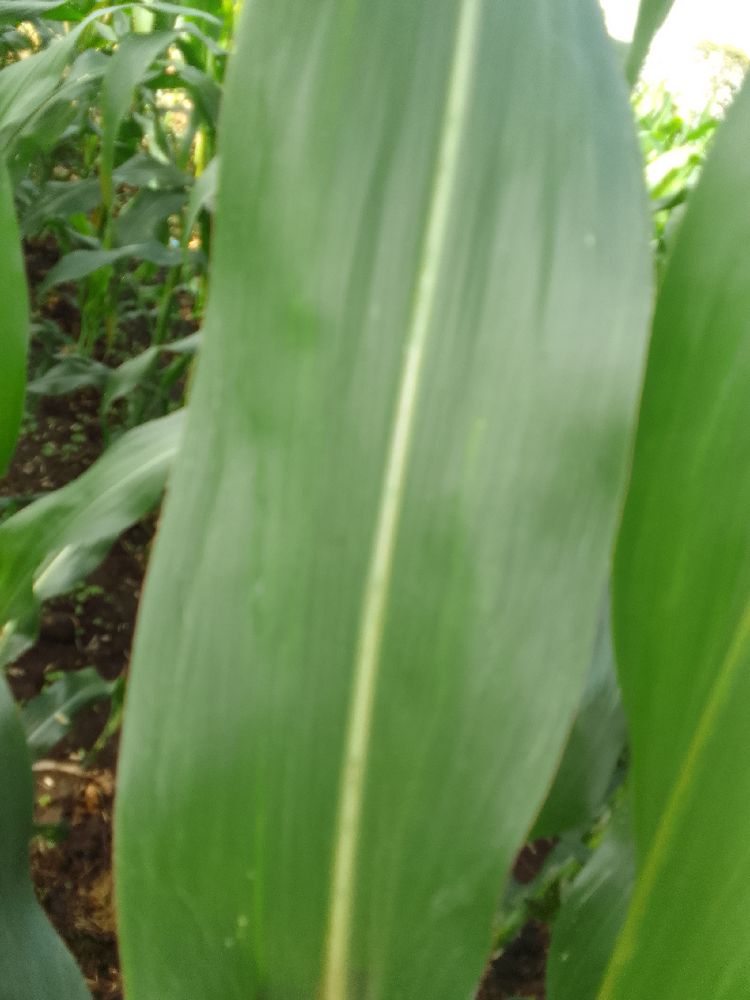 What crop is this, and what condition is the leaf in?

maize, healthy
